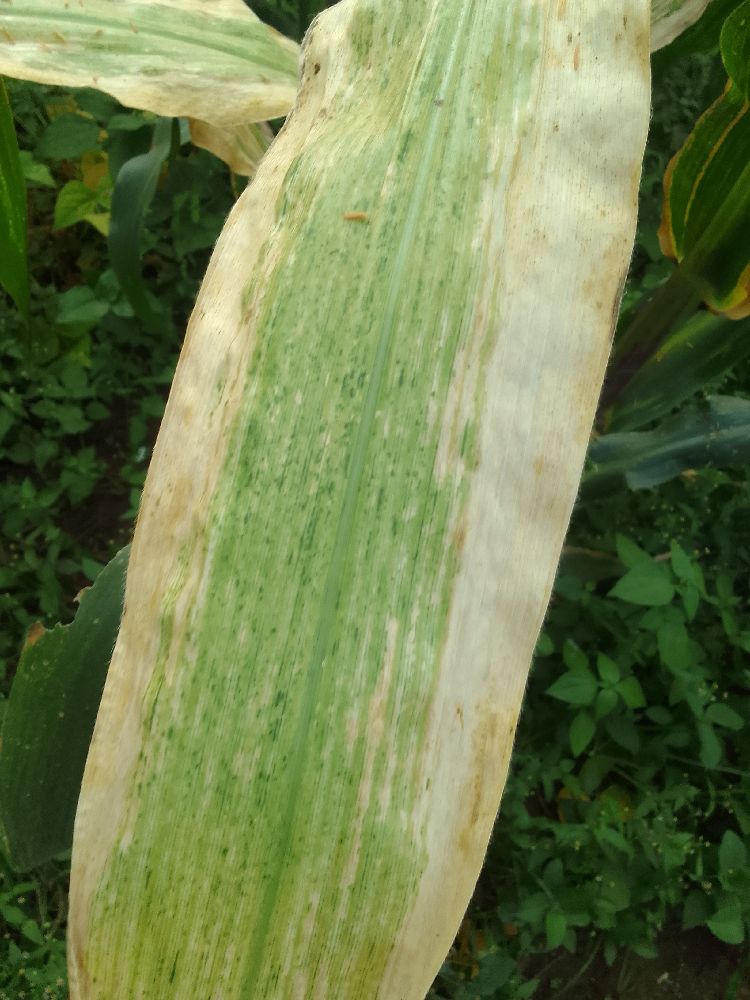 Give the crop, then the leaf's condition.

maize, maize lethal necrosis
